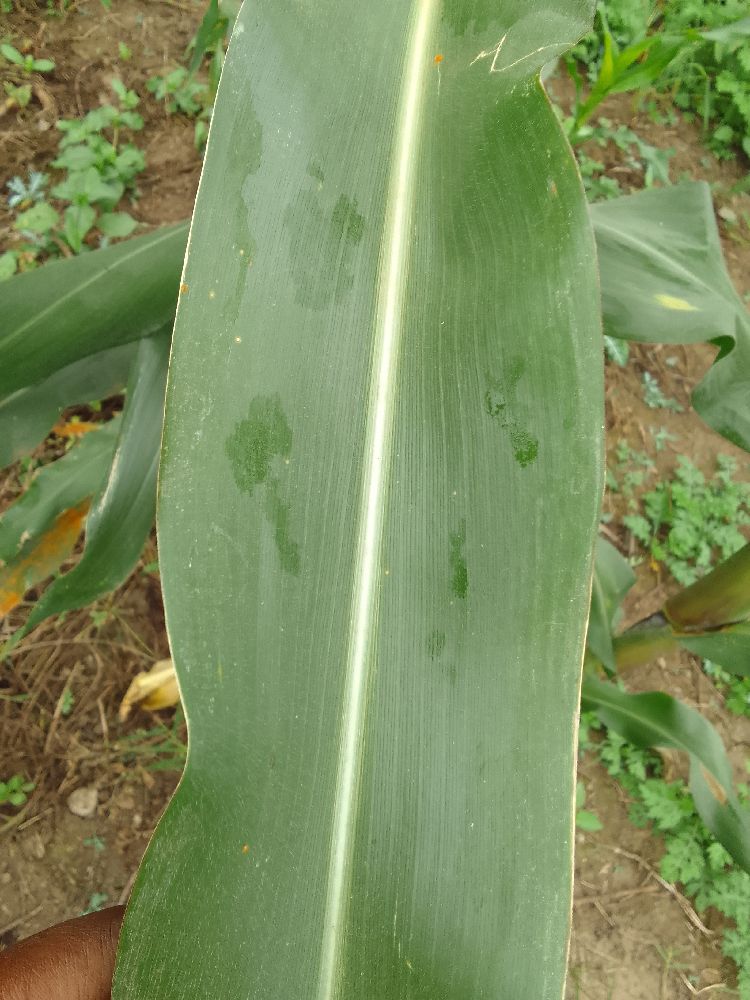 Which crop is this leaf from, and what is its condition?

maize, healthy
